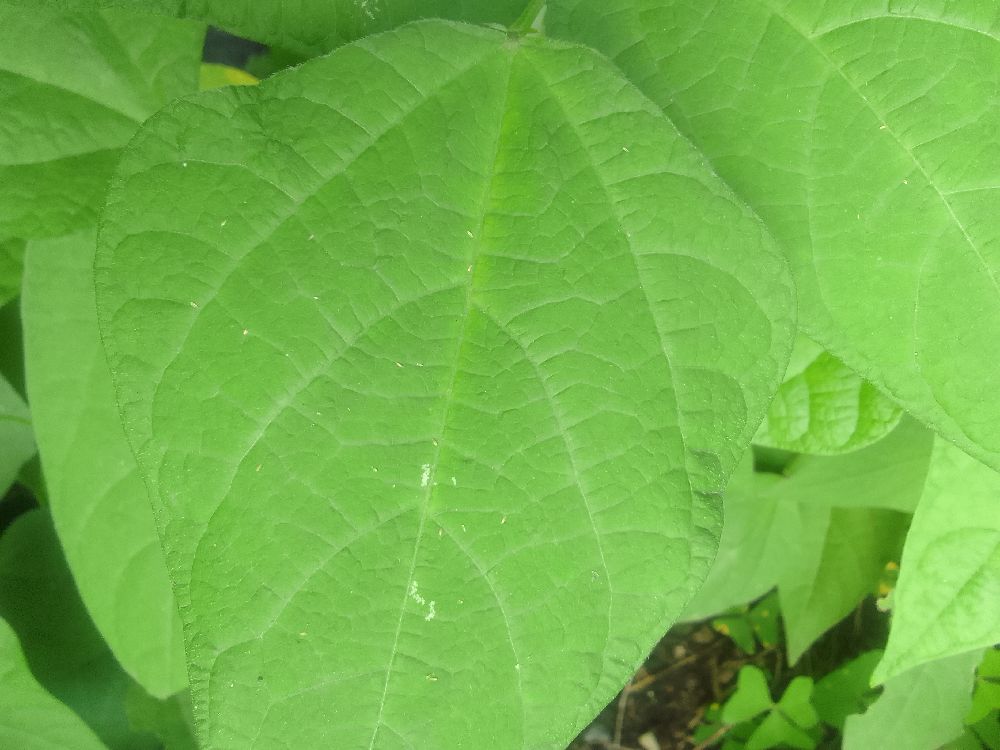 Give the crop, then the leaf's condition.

common bean, healthy
